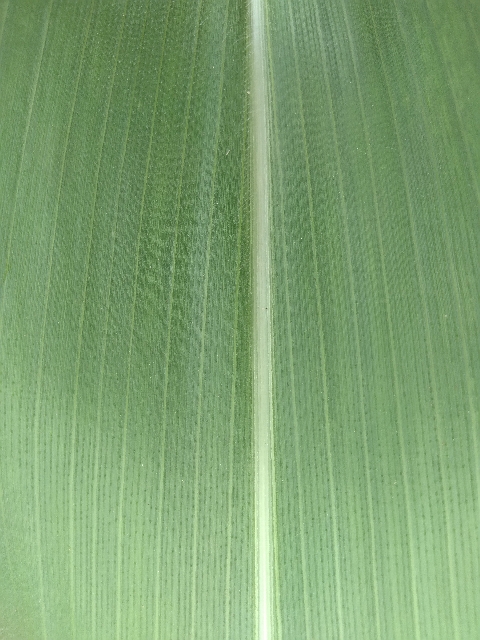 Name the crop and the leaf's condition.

maize, healthy
